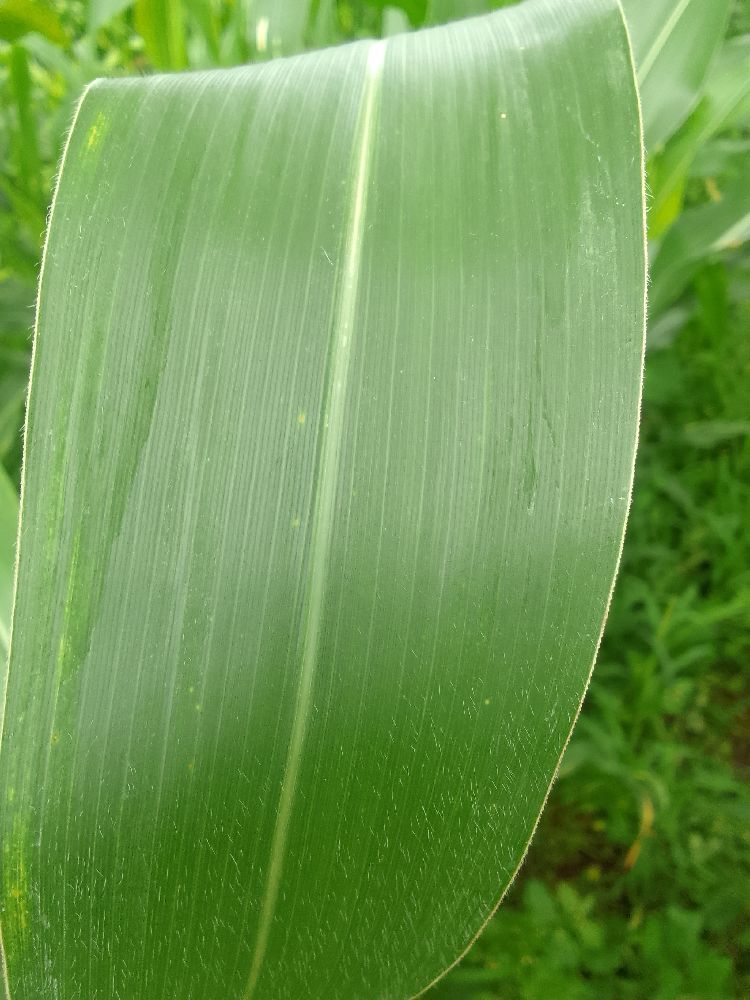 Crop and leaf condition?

maize, healthy
